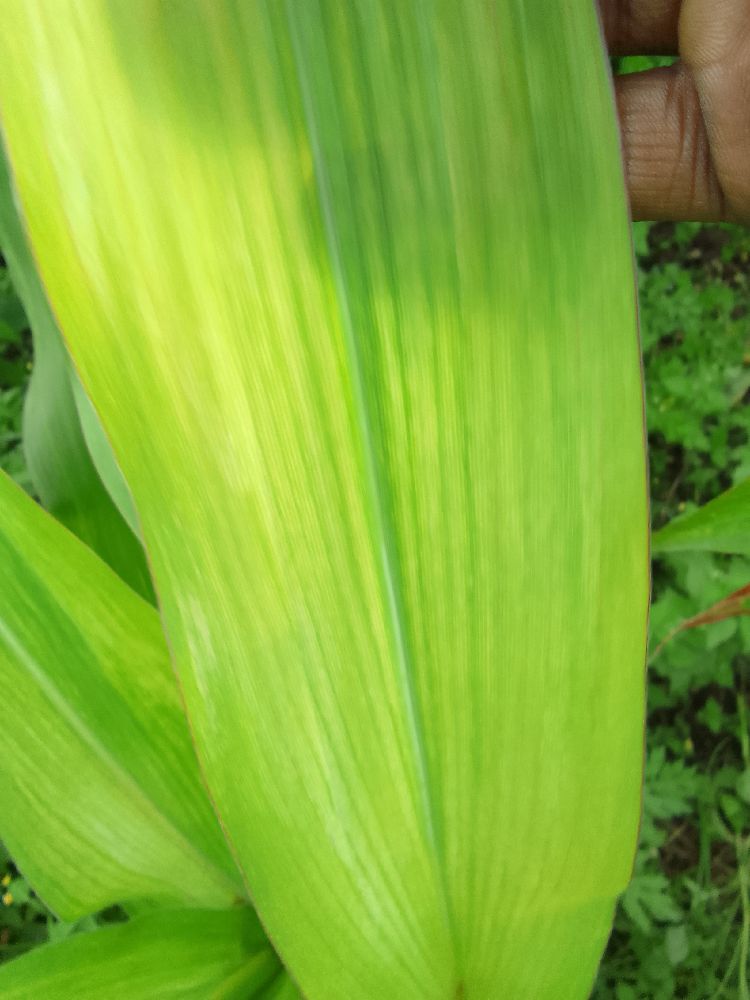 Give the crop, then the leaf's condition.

maize, maize lethal necrosis
